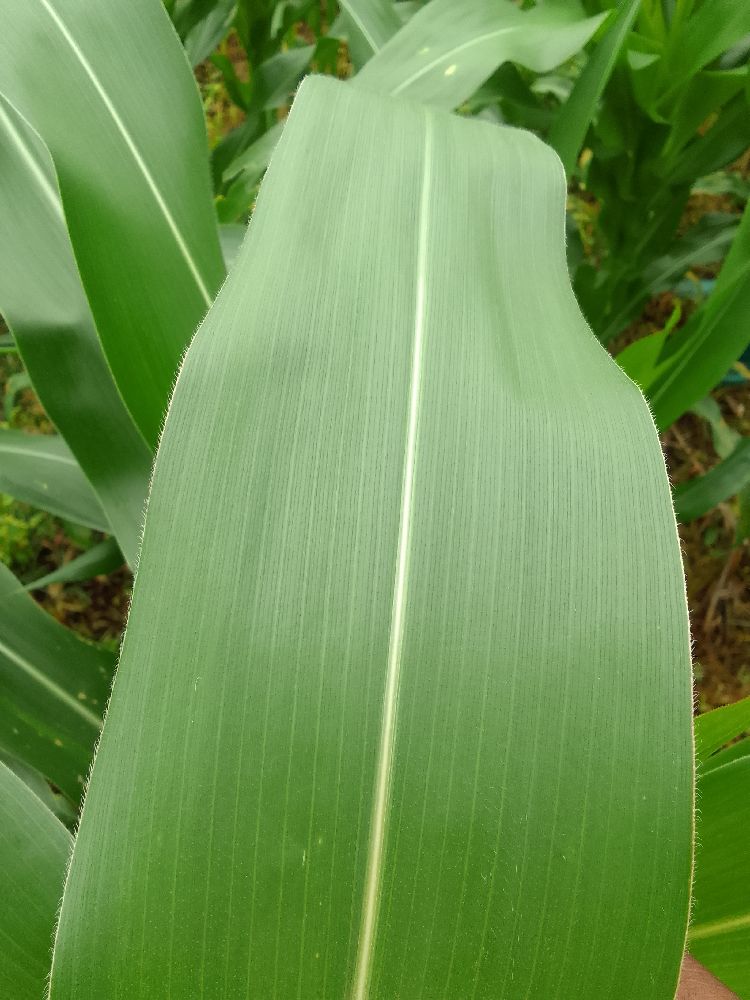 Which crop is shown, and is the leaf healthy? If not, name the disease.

maize, healthy
